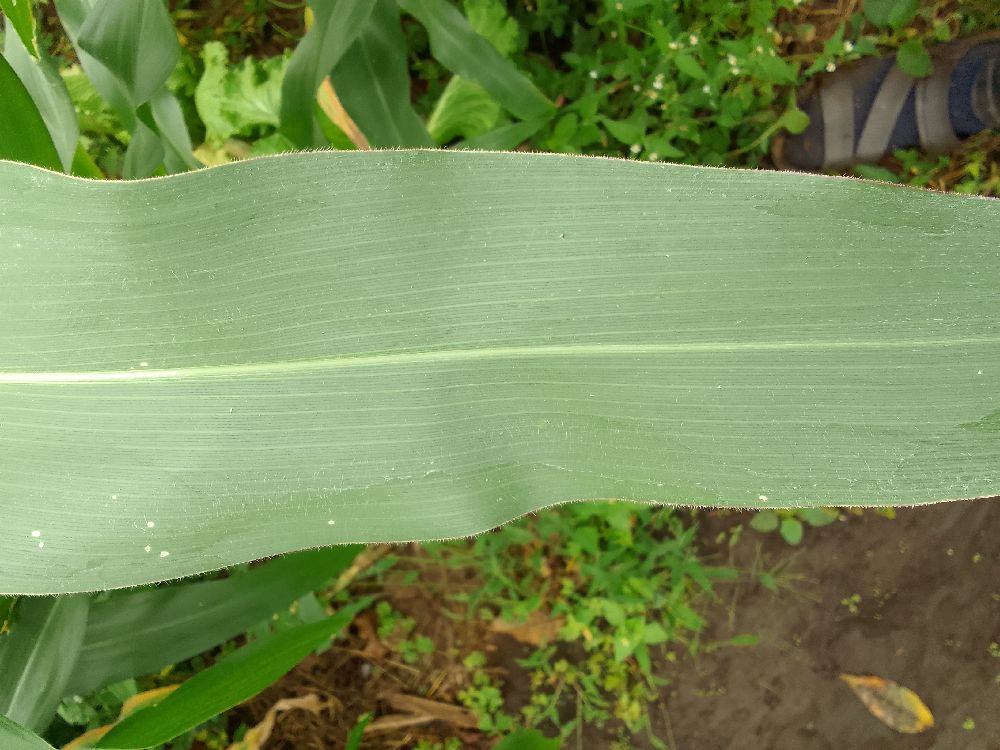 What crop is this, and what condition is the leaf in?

maize, healthy
